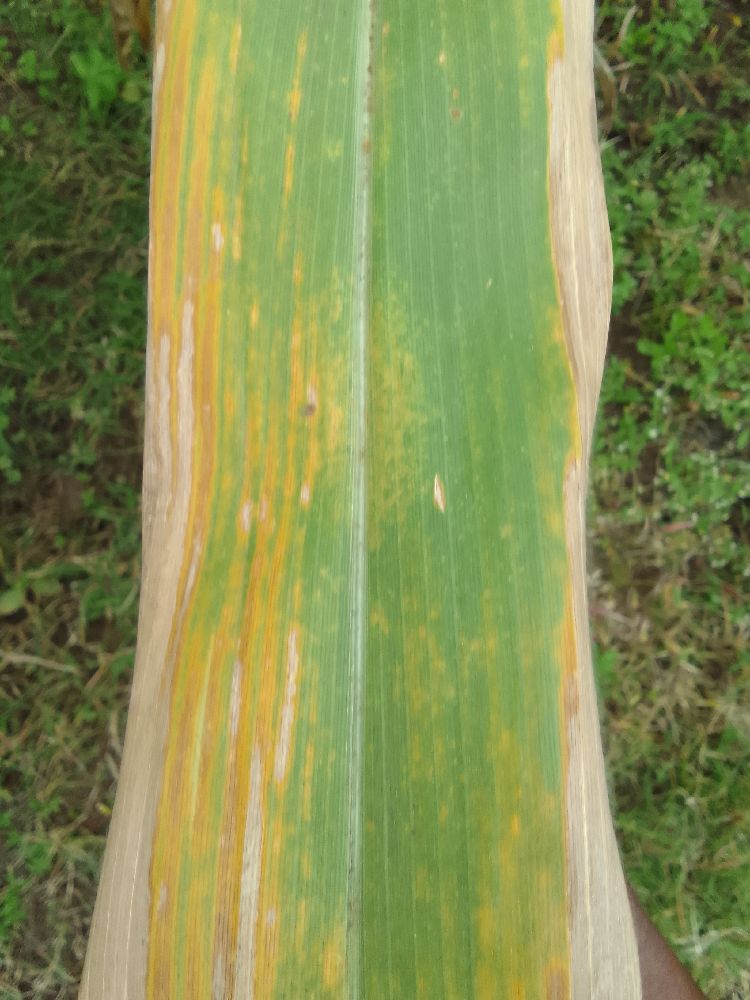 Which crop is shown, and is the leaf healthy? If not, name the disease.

maize, maize lethal necrosis
